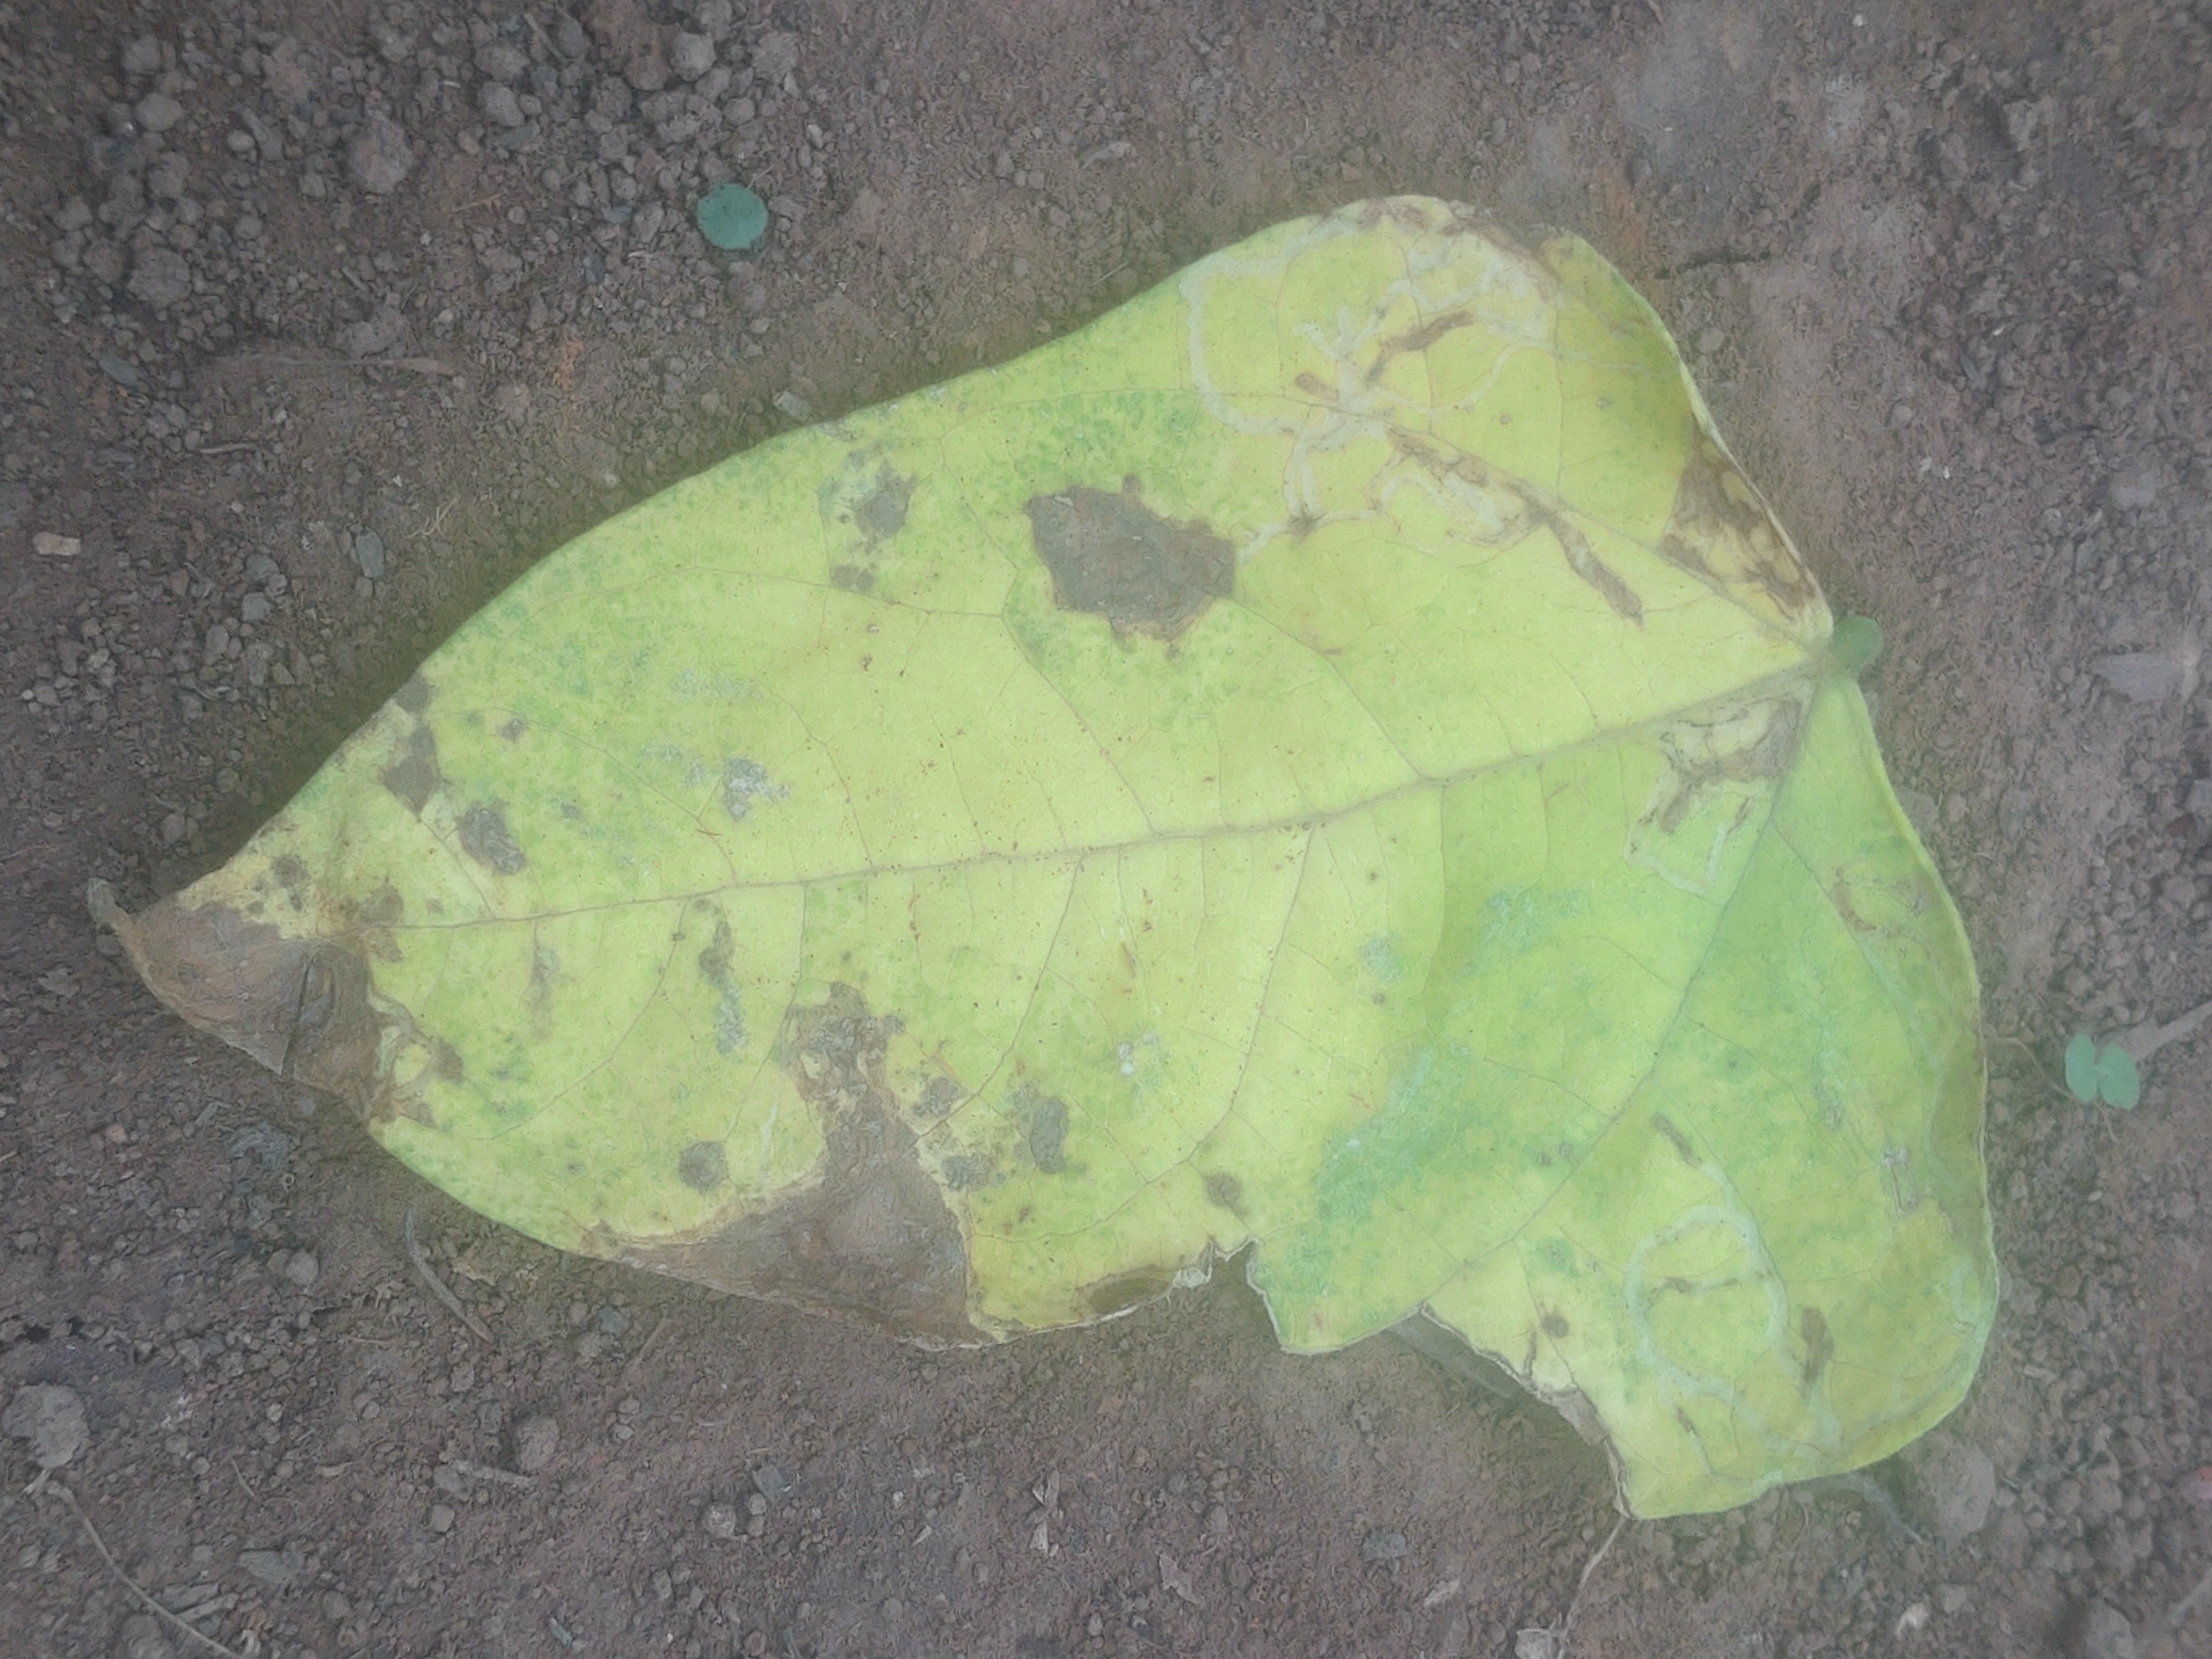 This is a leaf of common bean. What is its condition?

anthracnose
